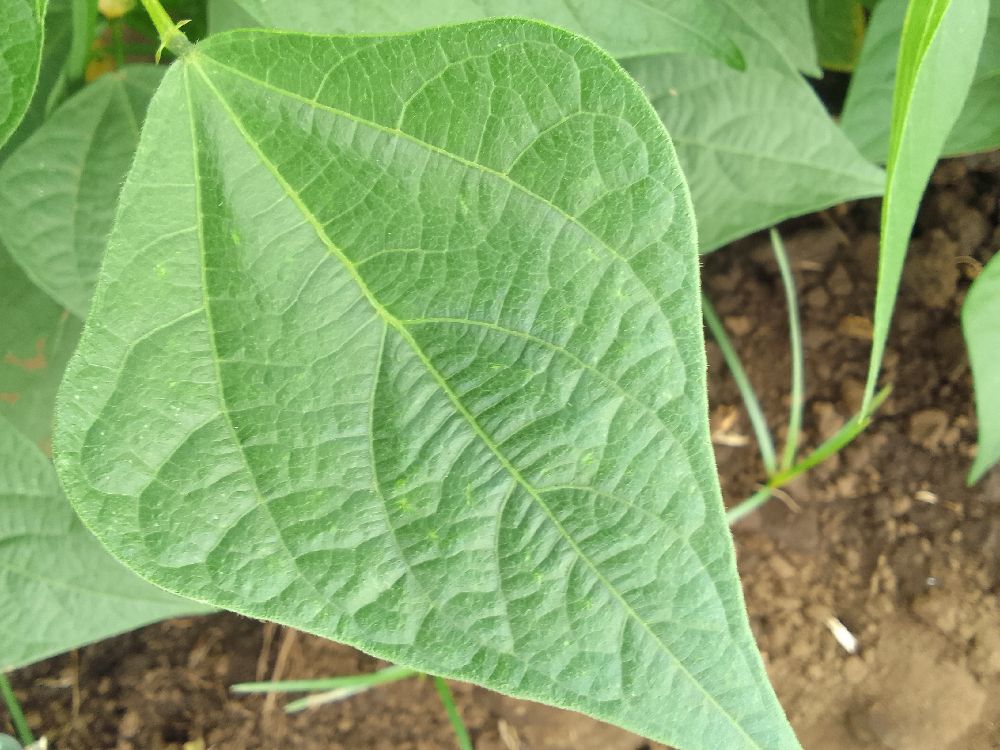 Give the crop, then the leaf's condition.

common bean, healthy
